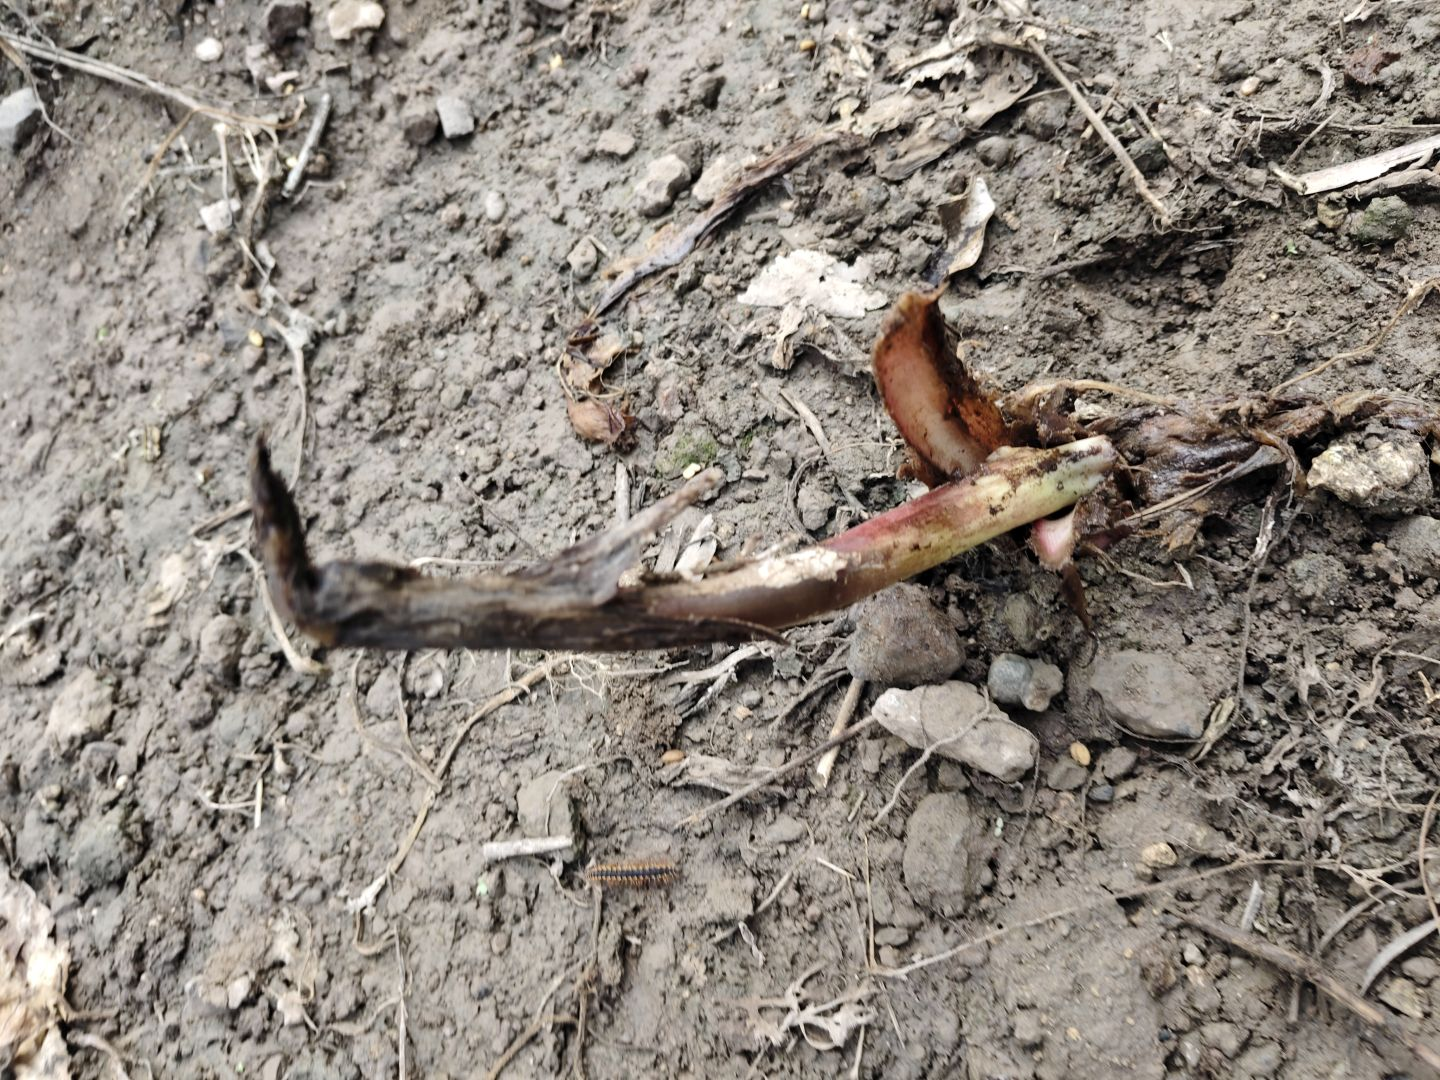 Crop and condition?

taro, root rot
